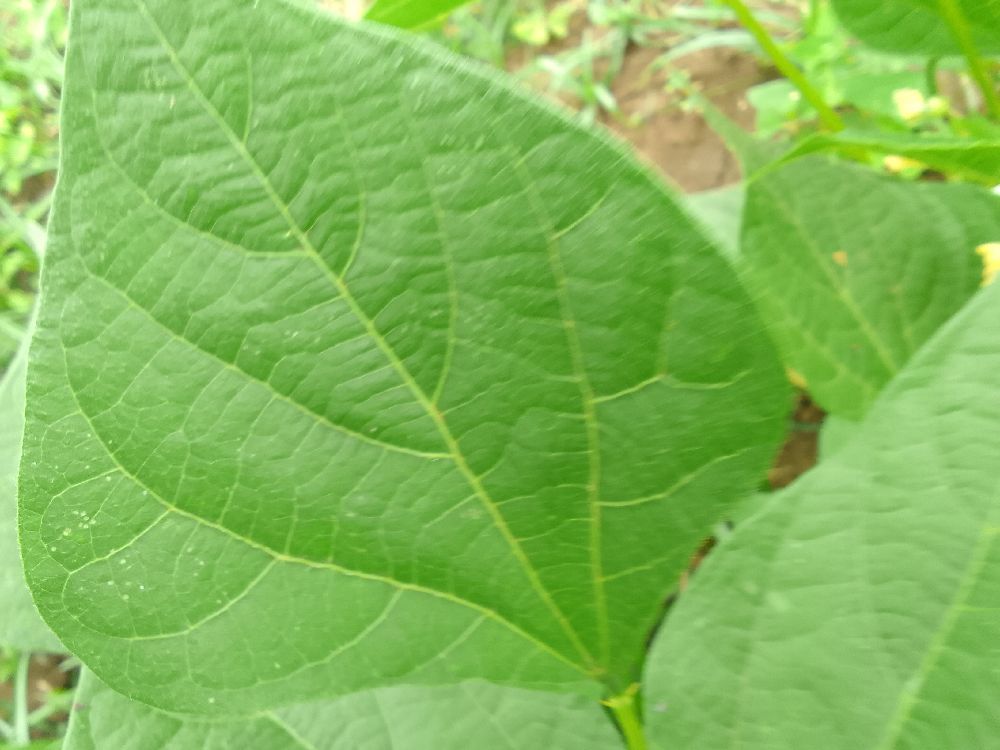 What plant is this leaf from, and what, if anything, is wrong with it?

common bean, healthy
